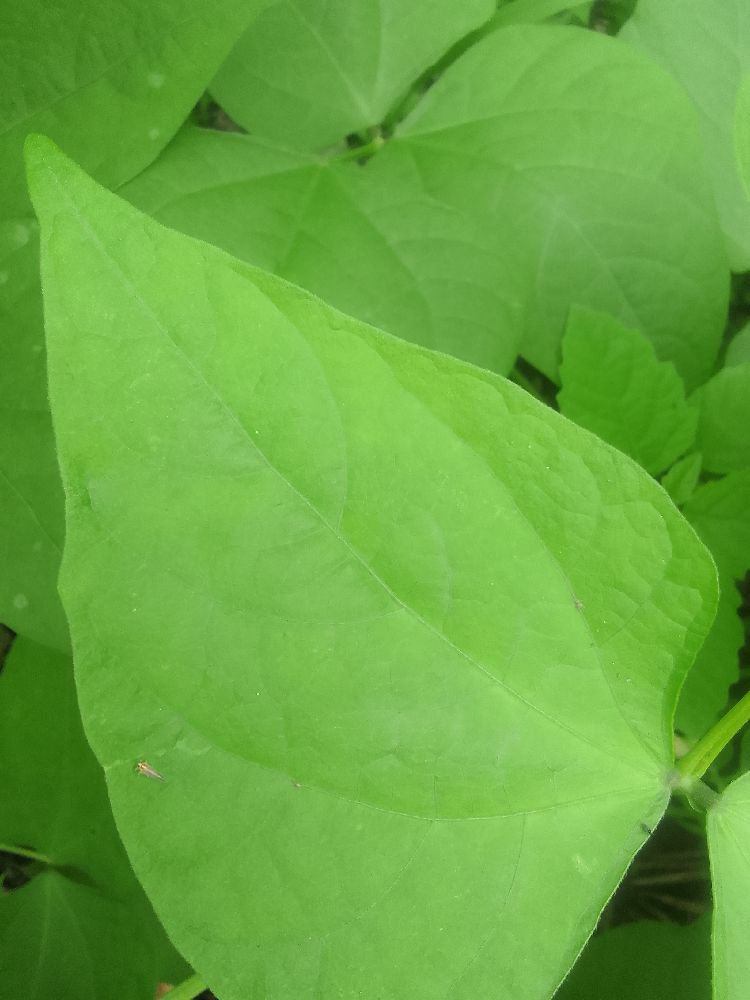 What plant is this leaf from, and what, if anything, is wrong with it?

common bean, healthy
